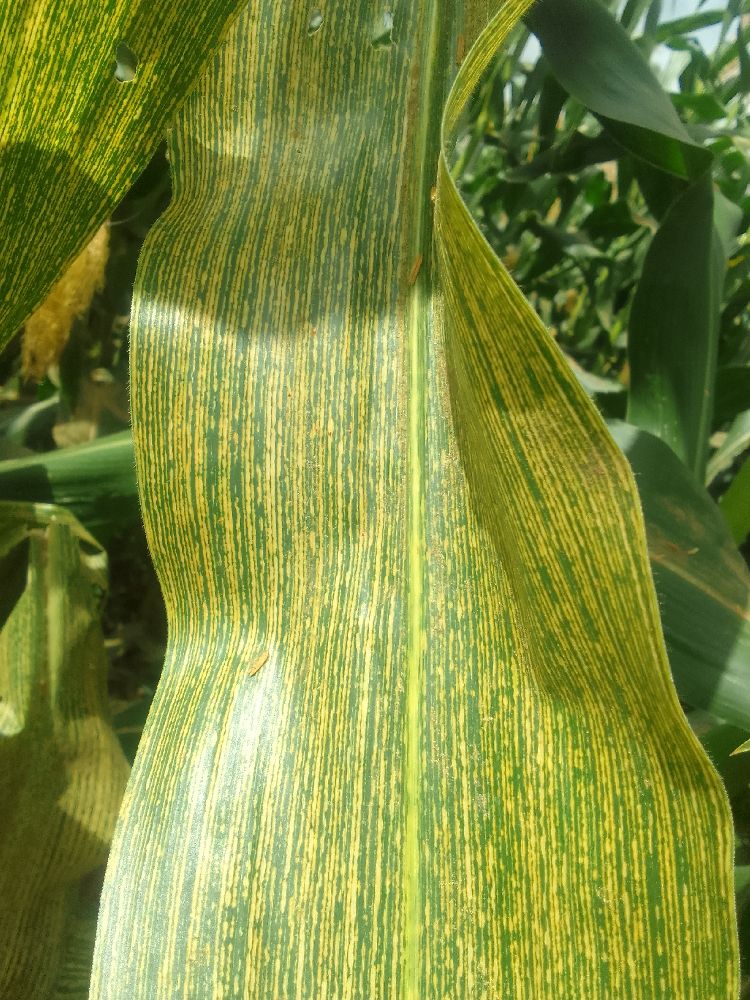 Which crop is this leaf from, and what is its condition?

maize, maize streak virus
